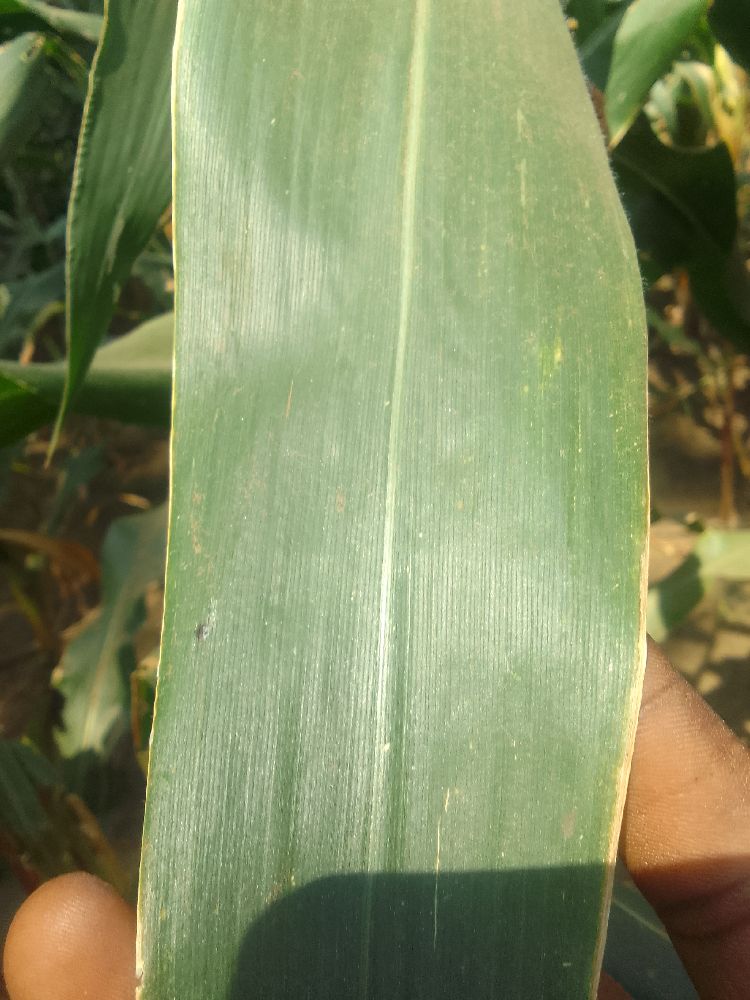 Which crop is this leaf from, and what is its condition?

maize, healthy
